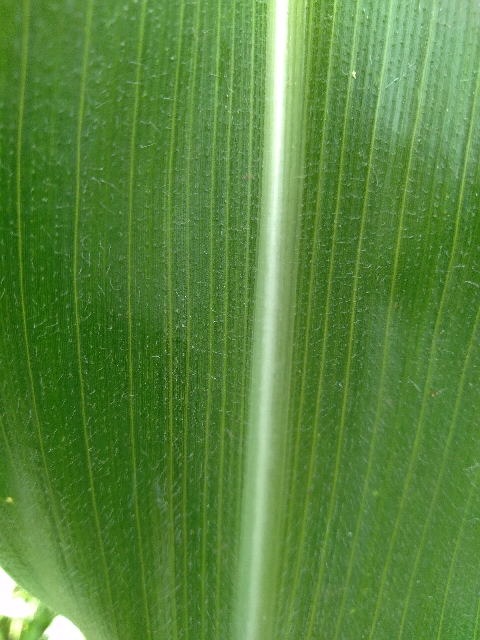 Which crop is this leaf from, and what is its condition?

maize, healthy
